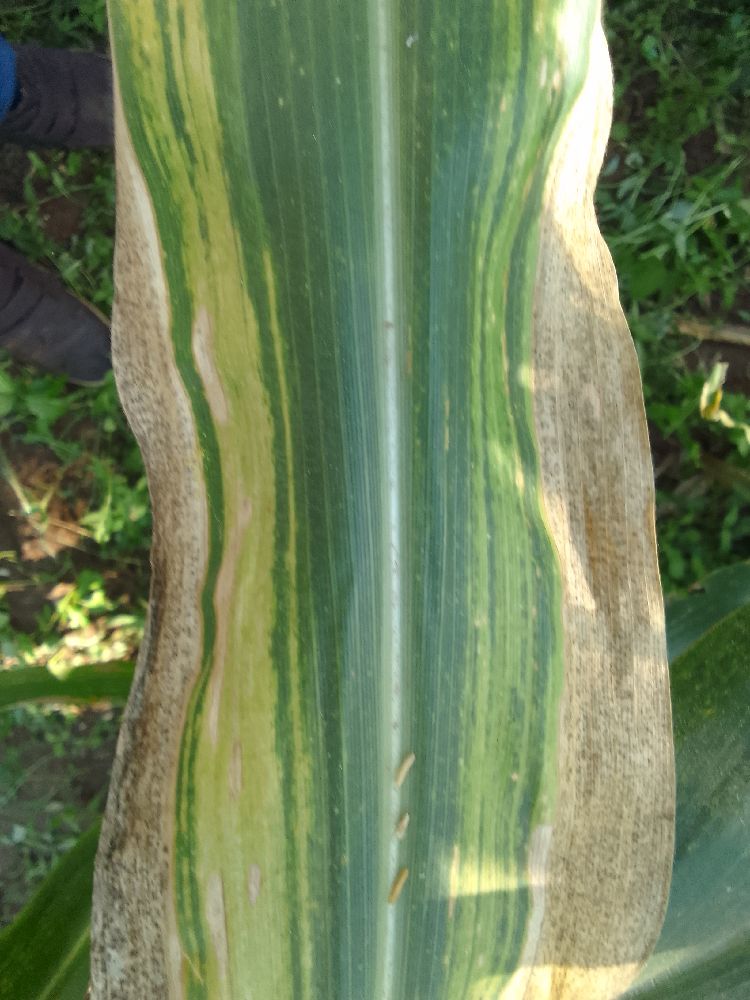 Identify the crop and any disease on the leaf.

maize, maize lethal necrosis
